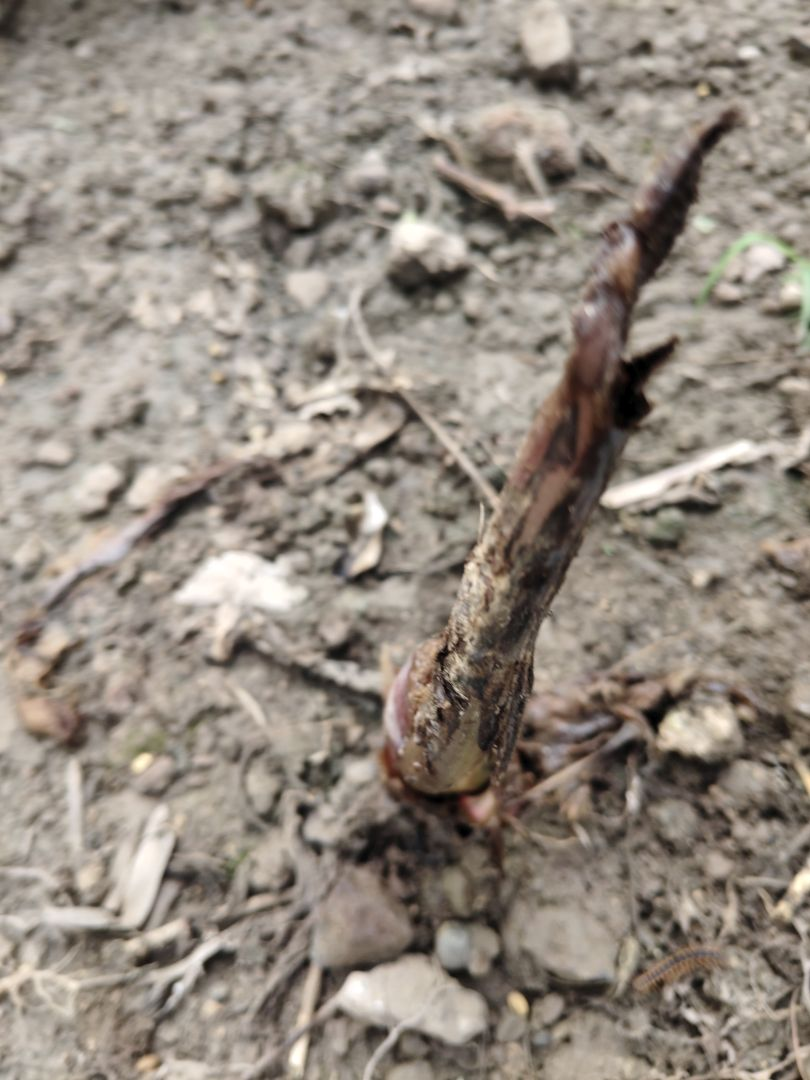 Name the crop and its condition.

taro, root rot
